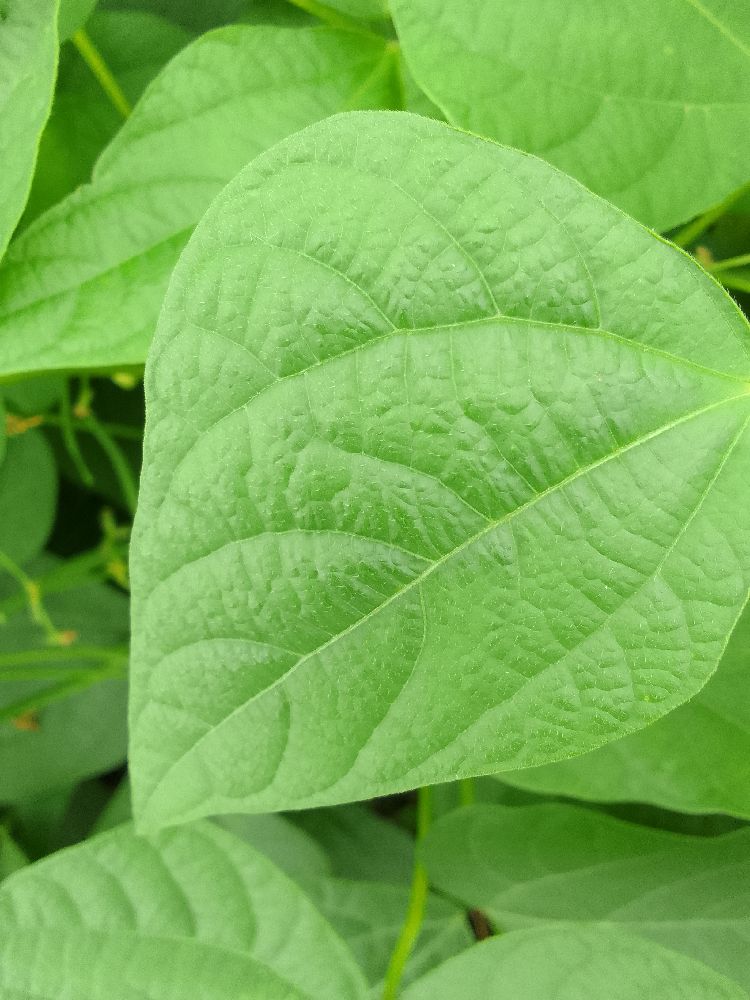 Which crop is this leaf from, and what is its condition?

common bean, healthy
